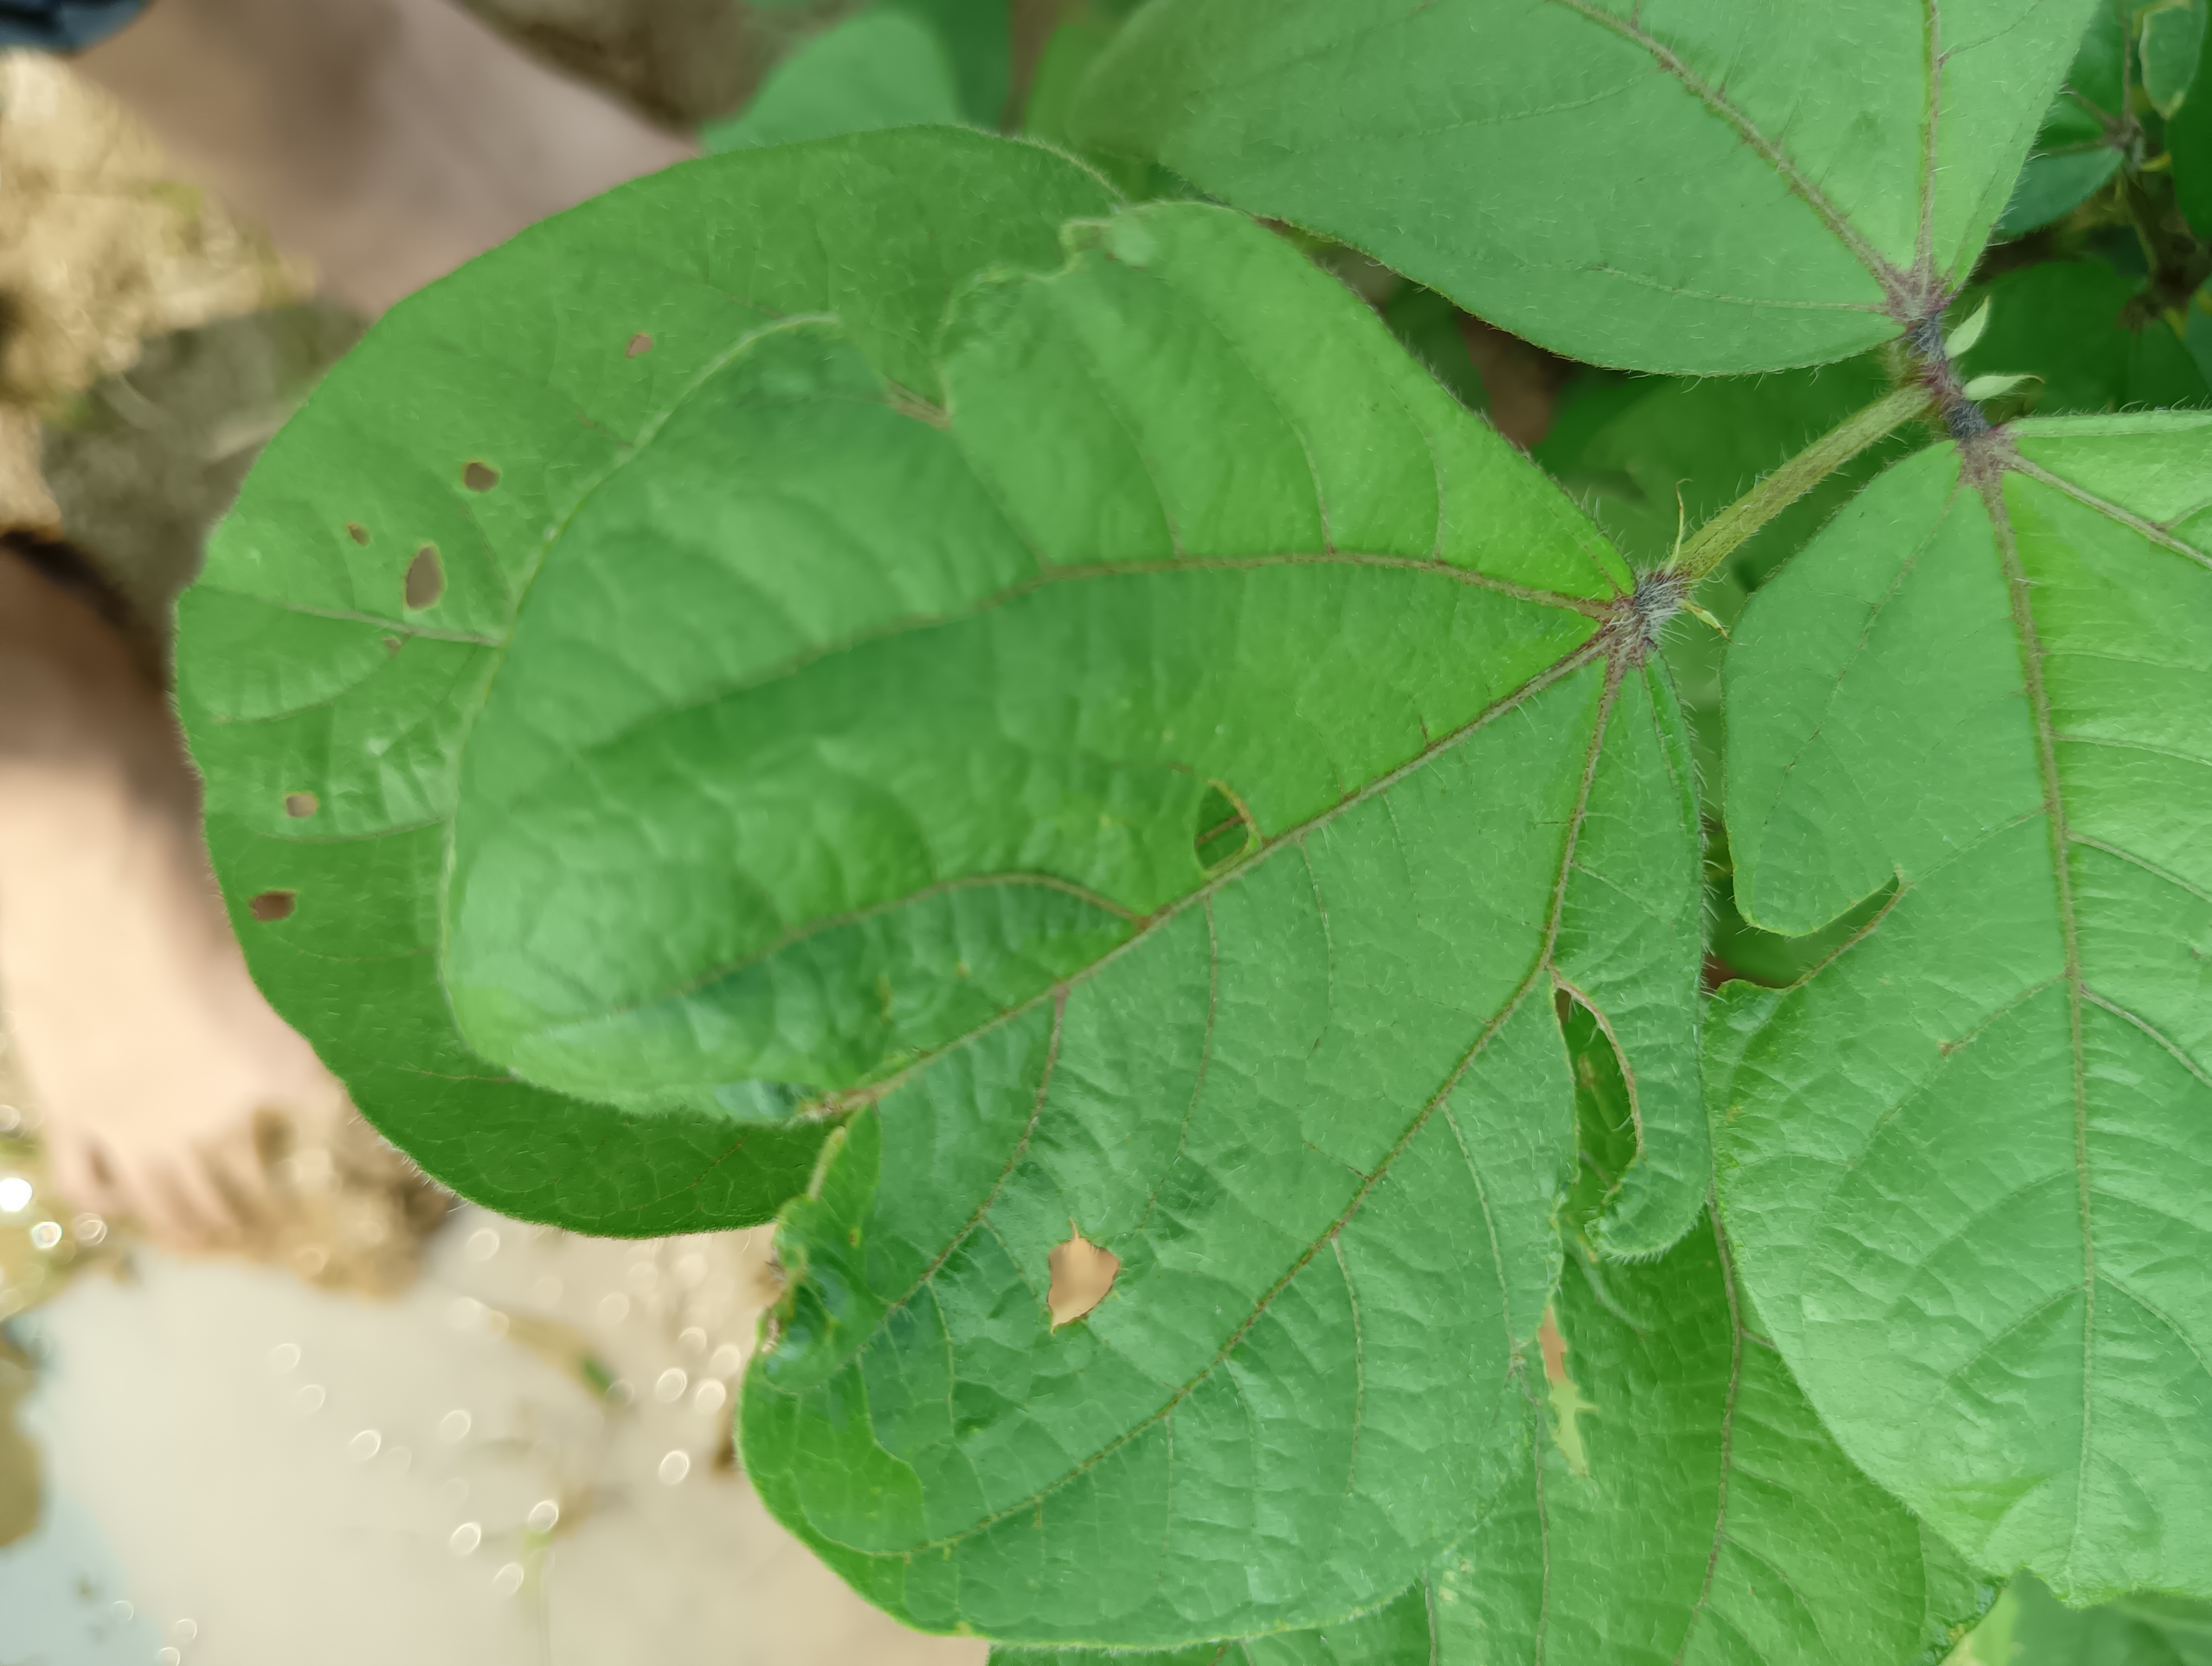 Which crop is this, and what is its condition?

mungbean, healthy
